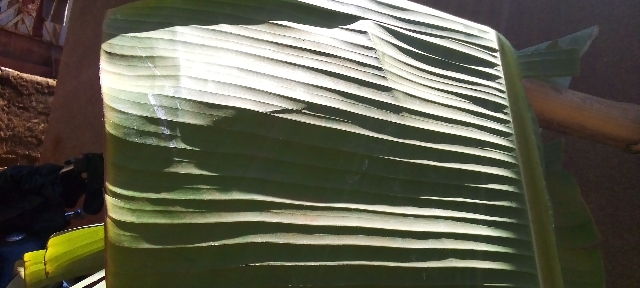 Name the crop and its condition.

banana, healthy
